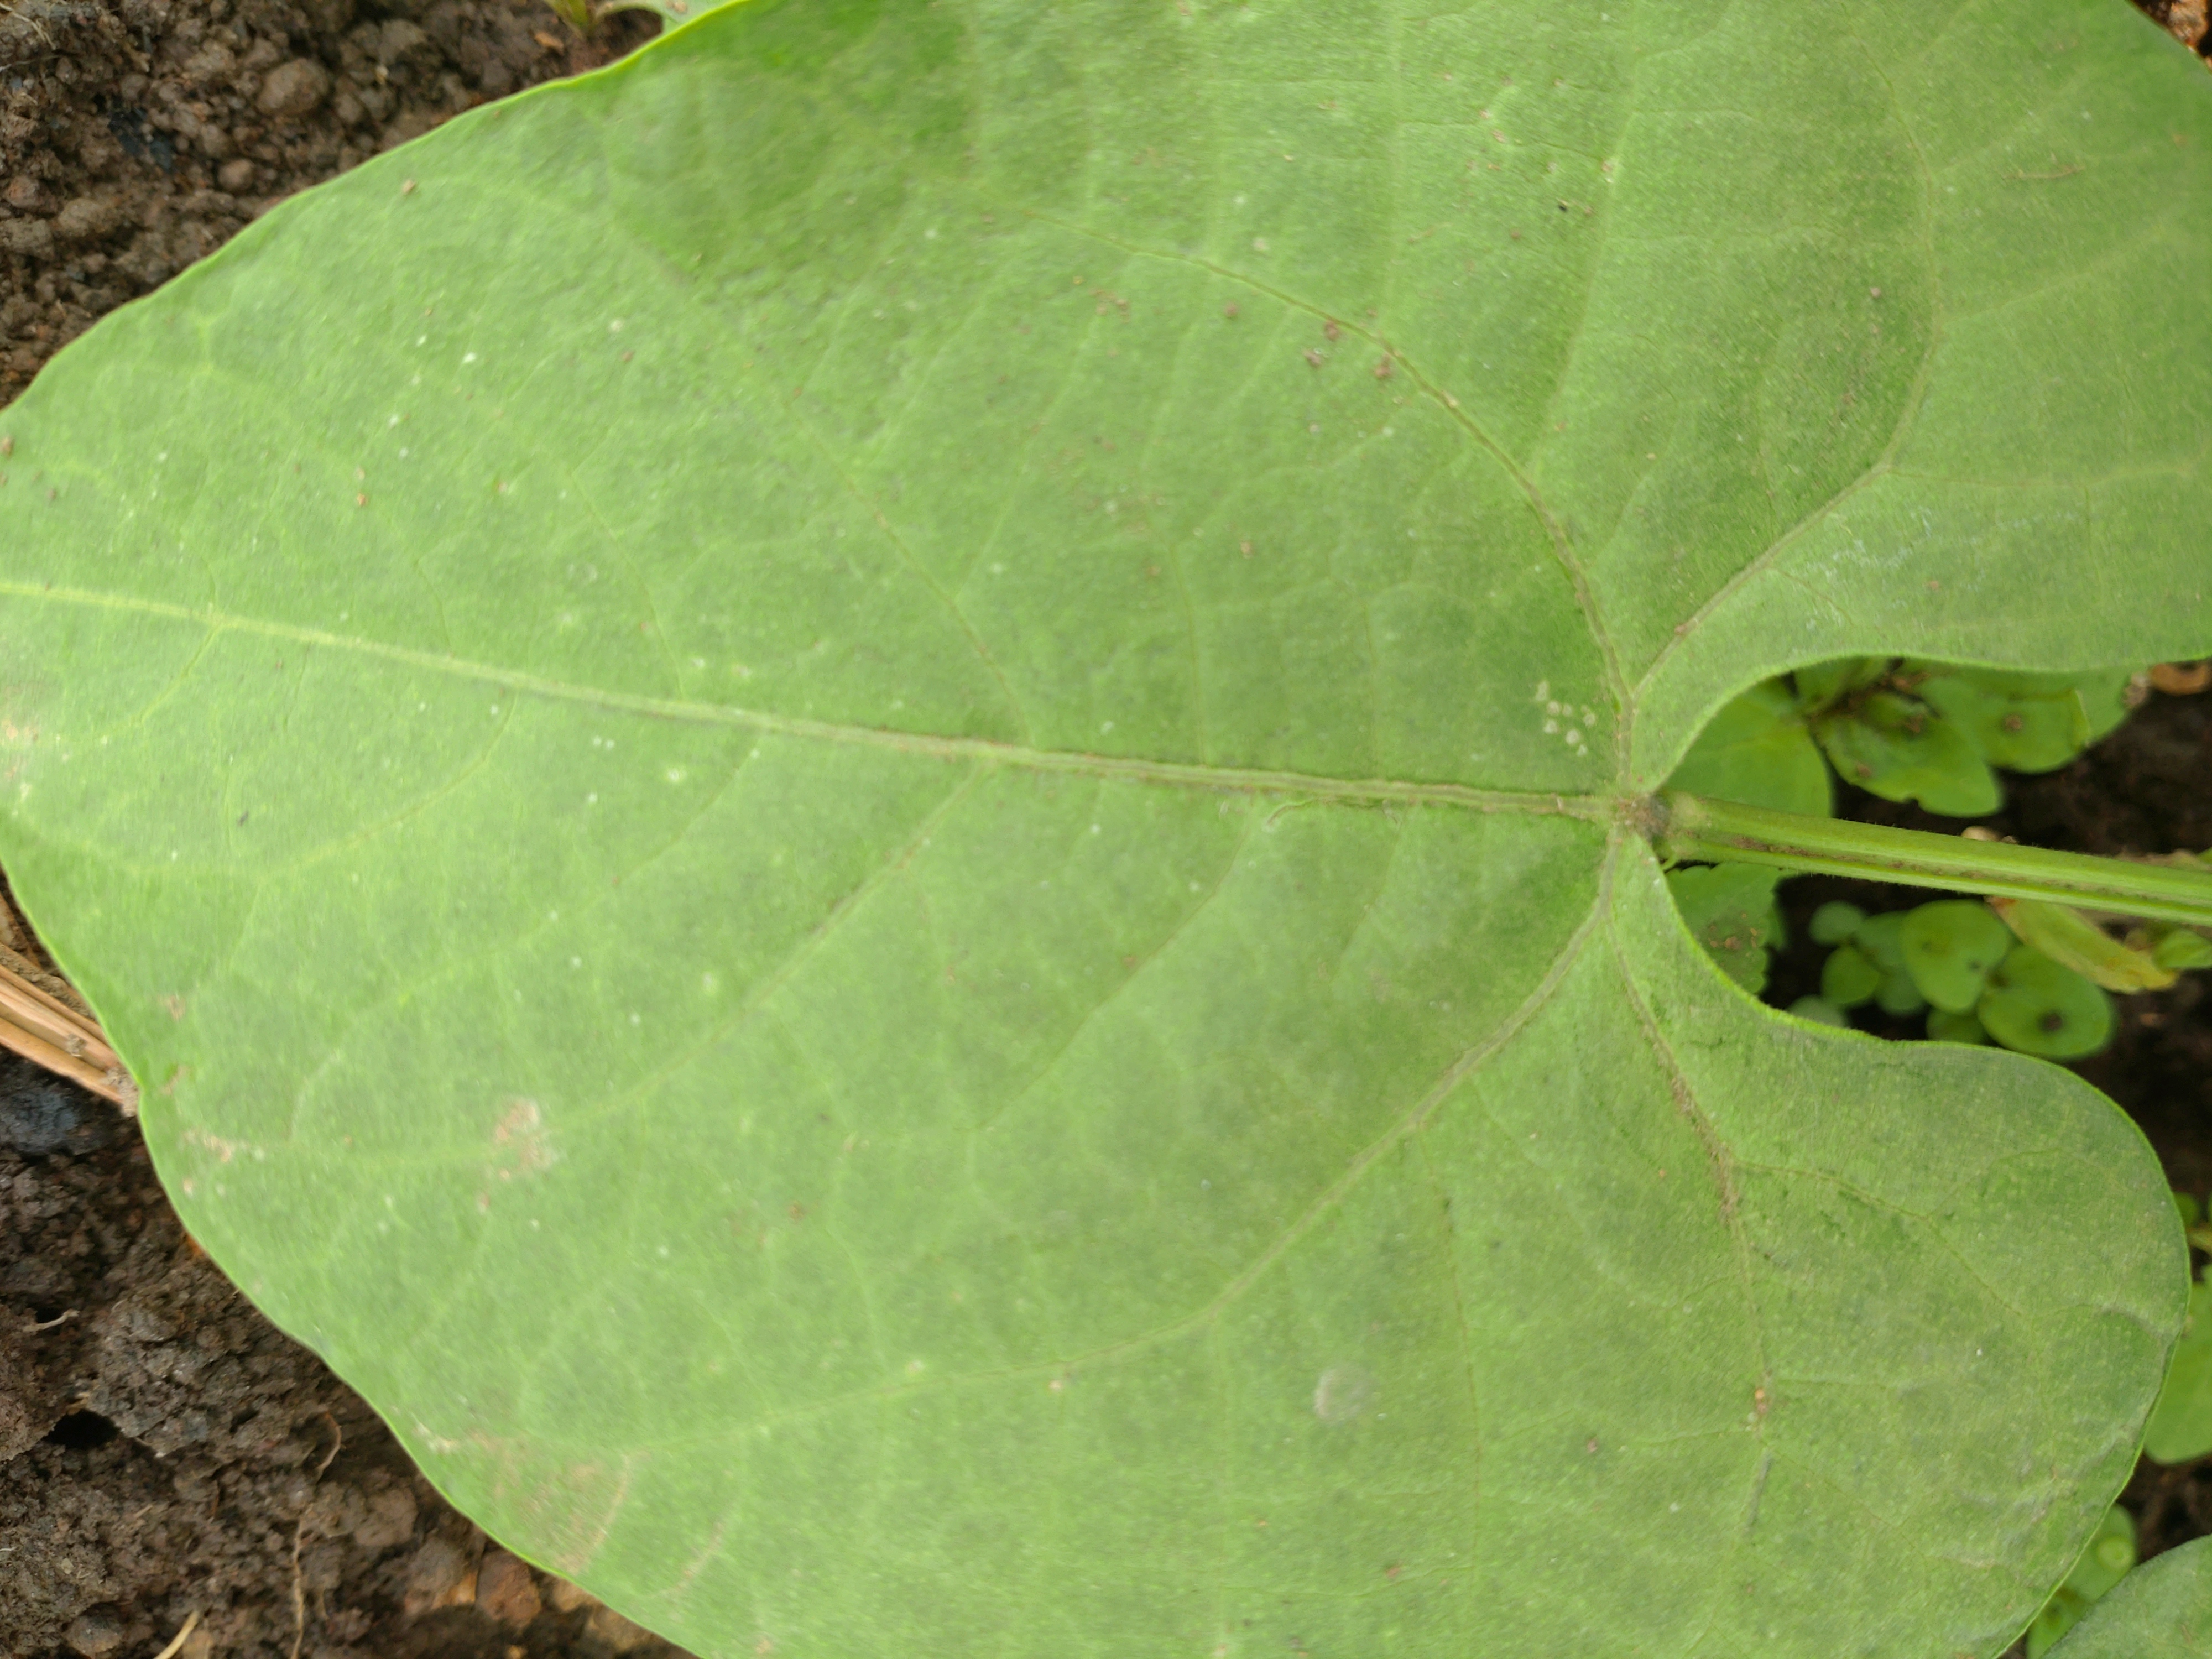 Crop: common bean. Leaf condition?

healthy
